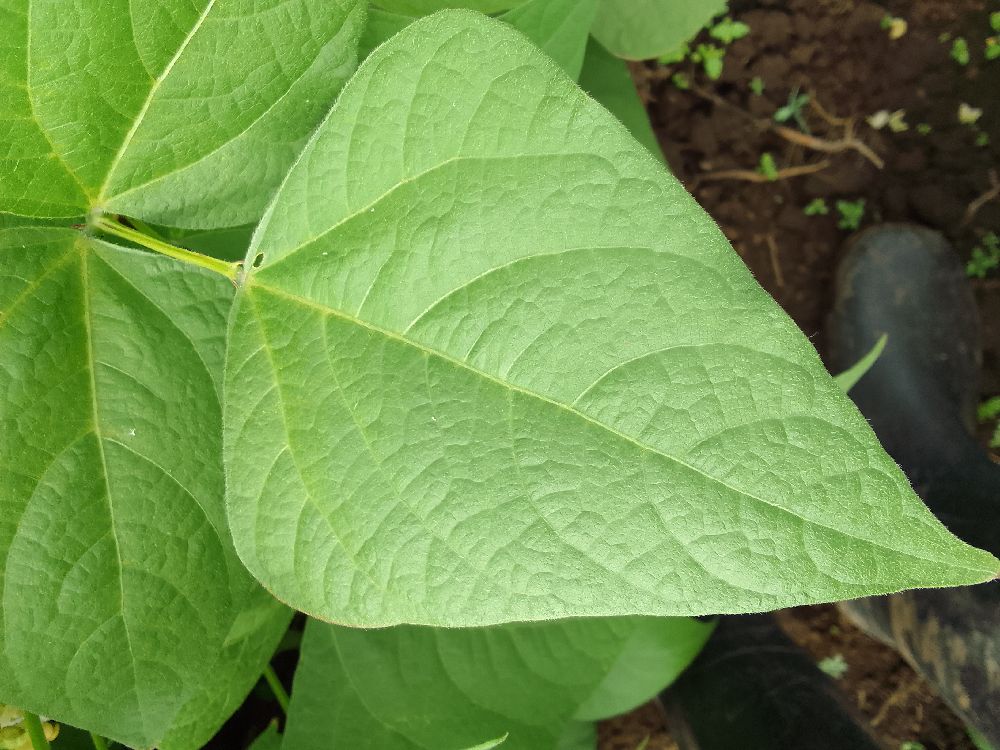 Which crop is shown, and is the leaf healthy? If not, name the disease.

common bean, healthy
